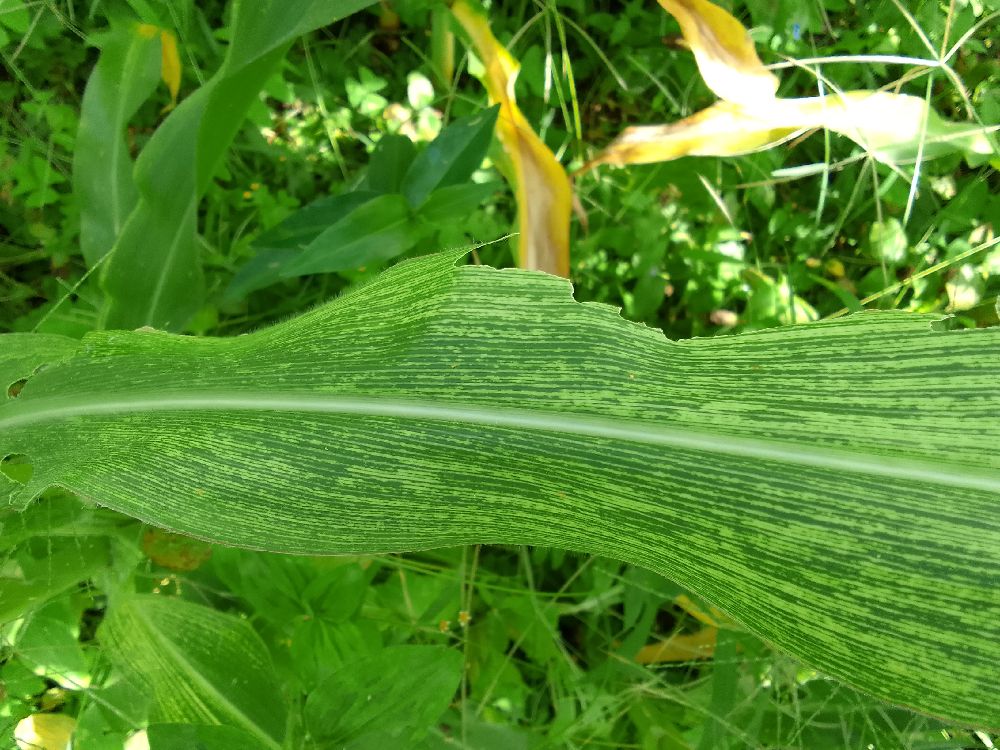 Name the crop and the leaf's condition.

maize, maize streak virus
